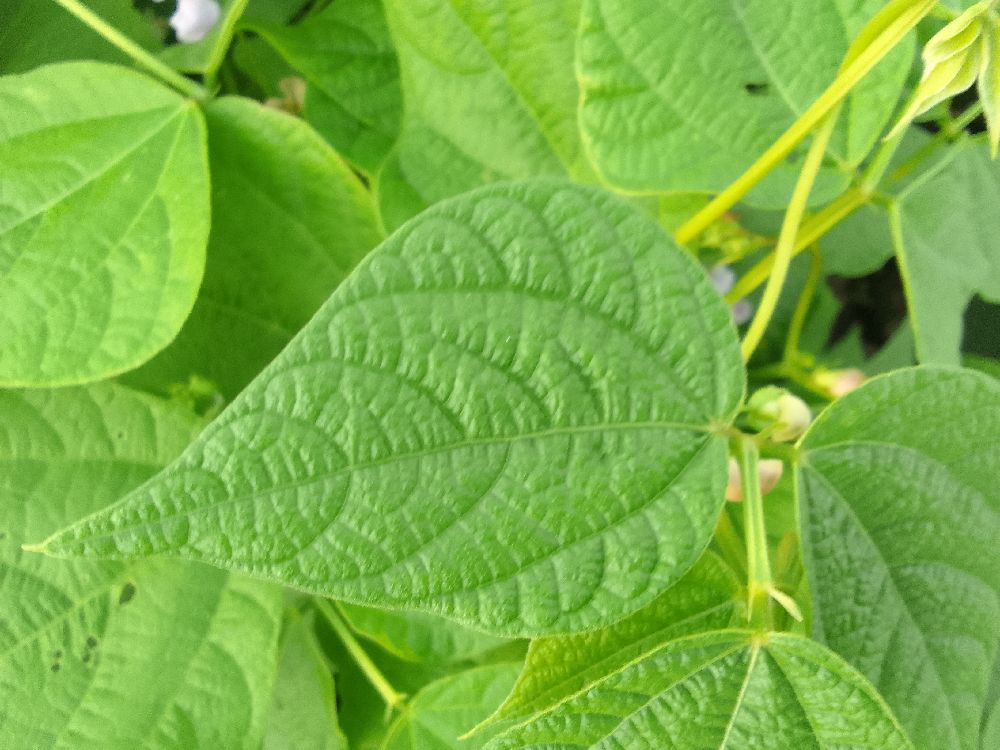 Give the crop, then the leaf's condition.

common bean, healthy
